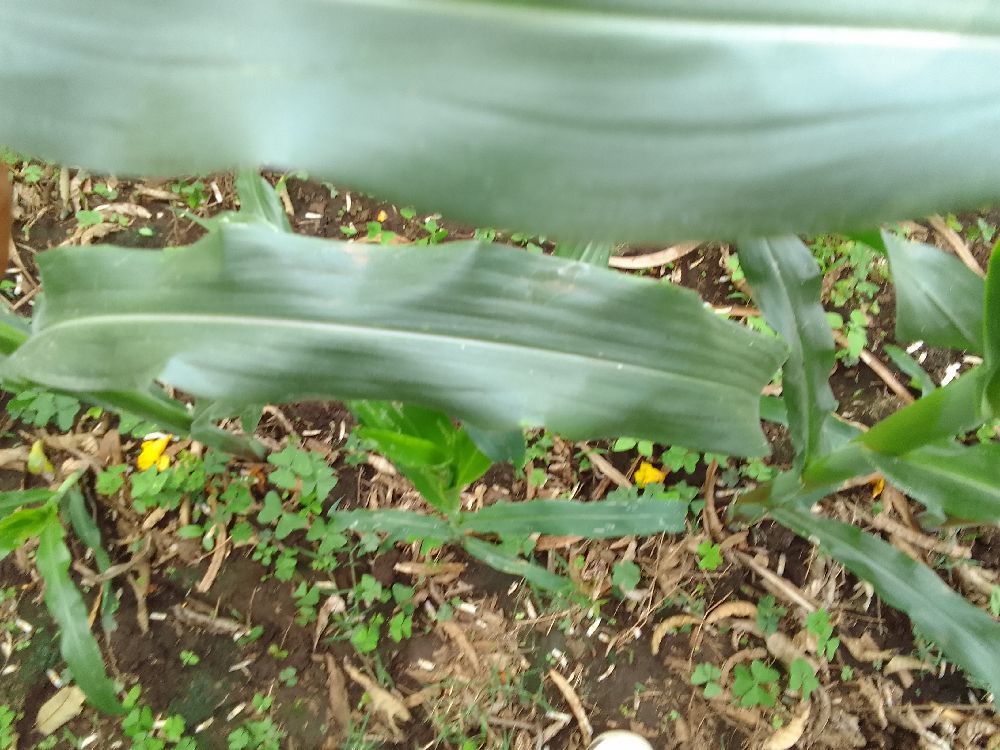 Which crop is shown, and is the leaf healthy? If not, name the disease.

maize, healthy
